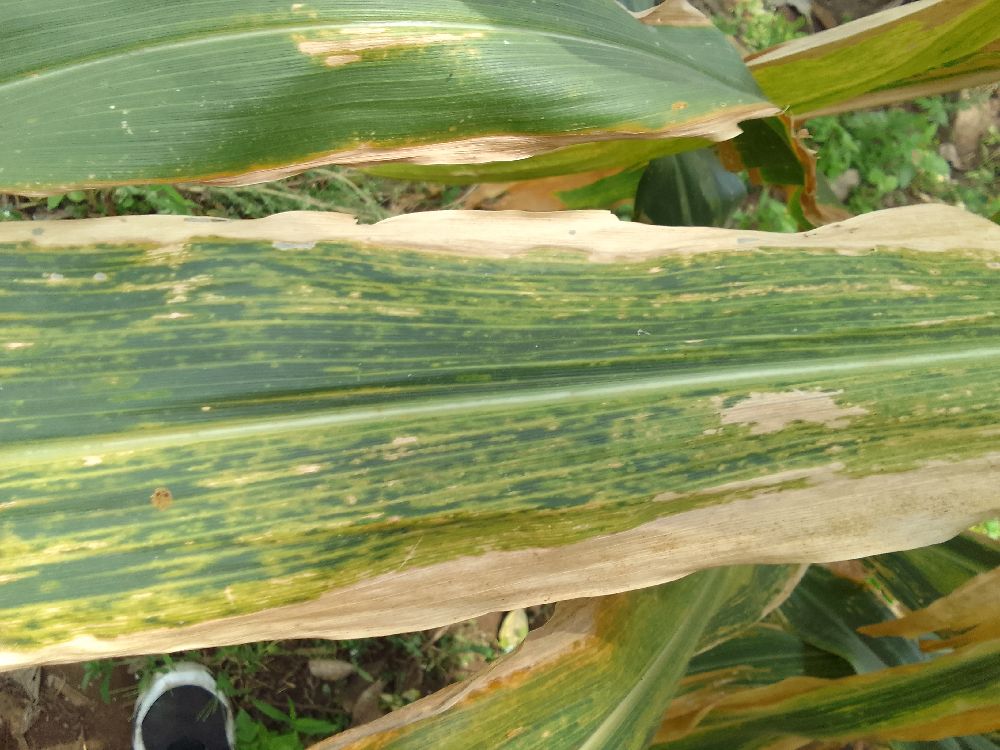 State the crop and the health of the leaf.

maize, maize lethal necrosis
